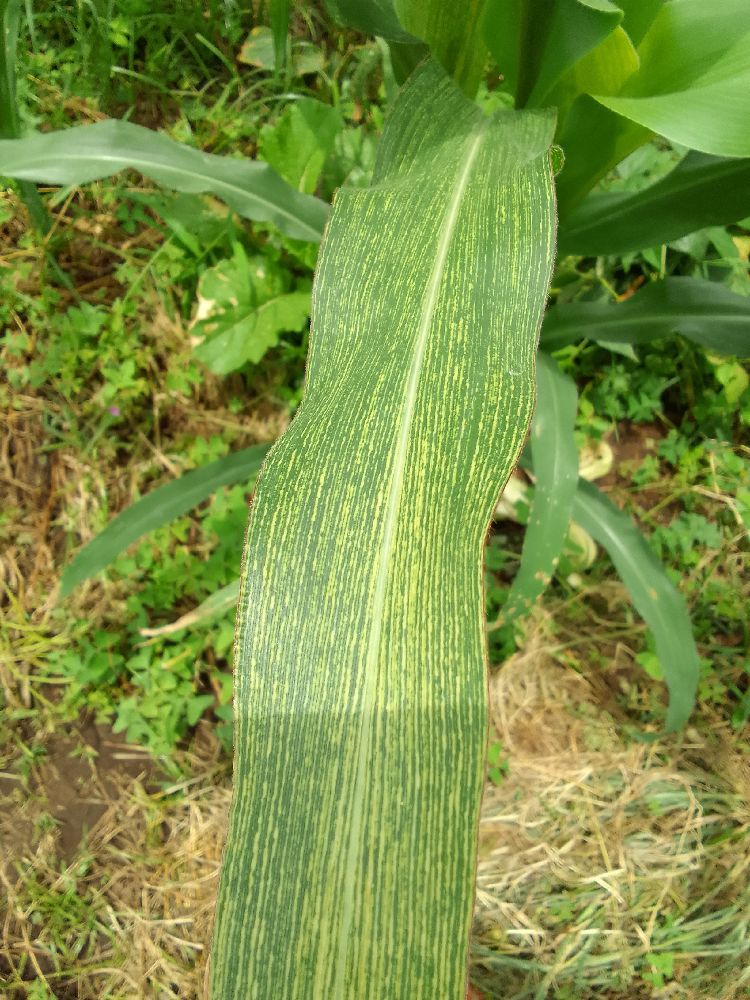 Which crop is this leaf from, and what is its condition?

maize, maize streak virus
